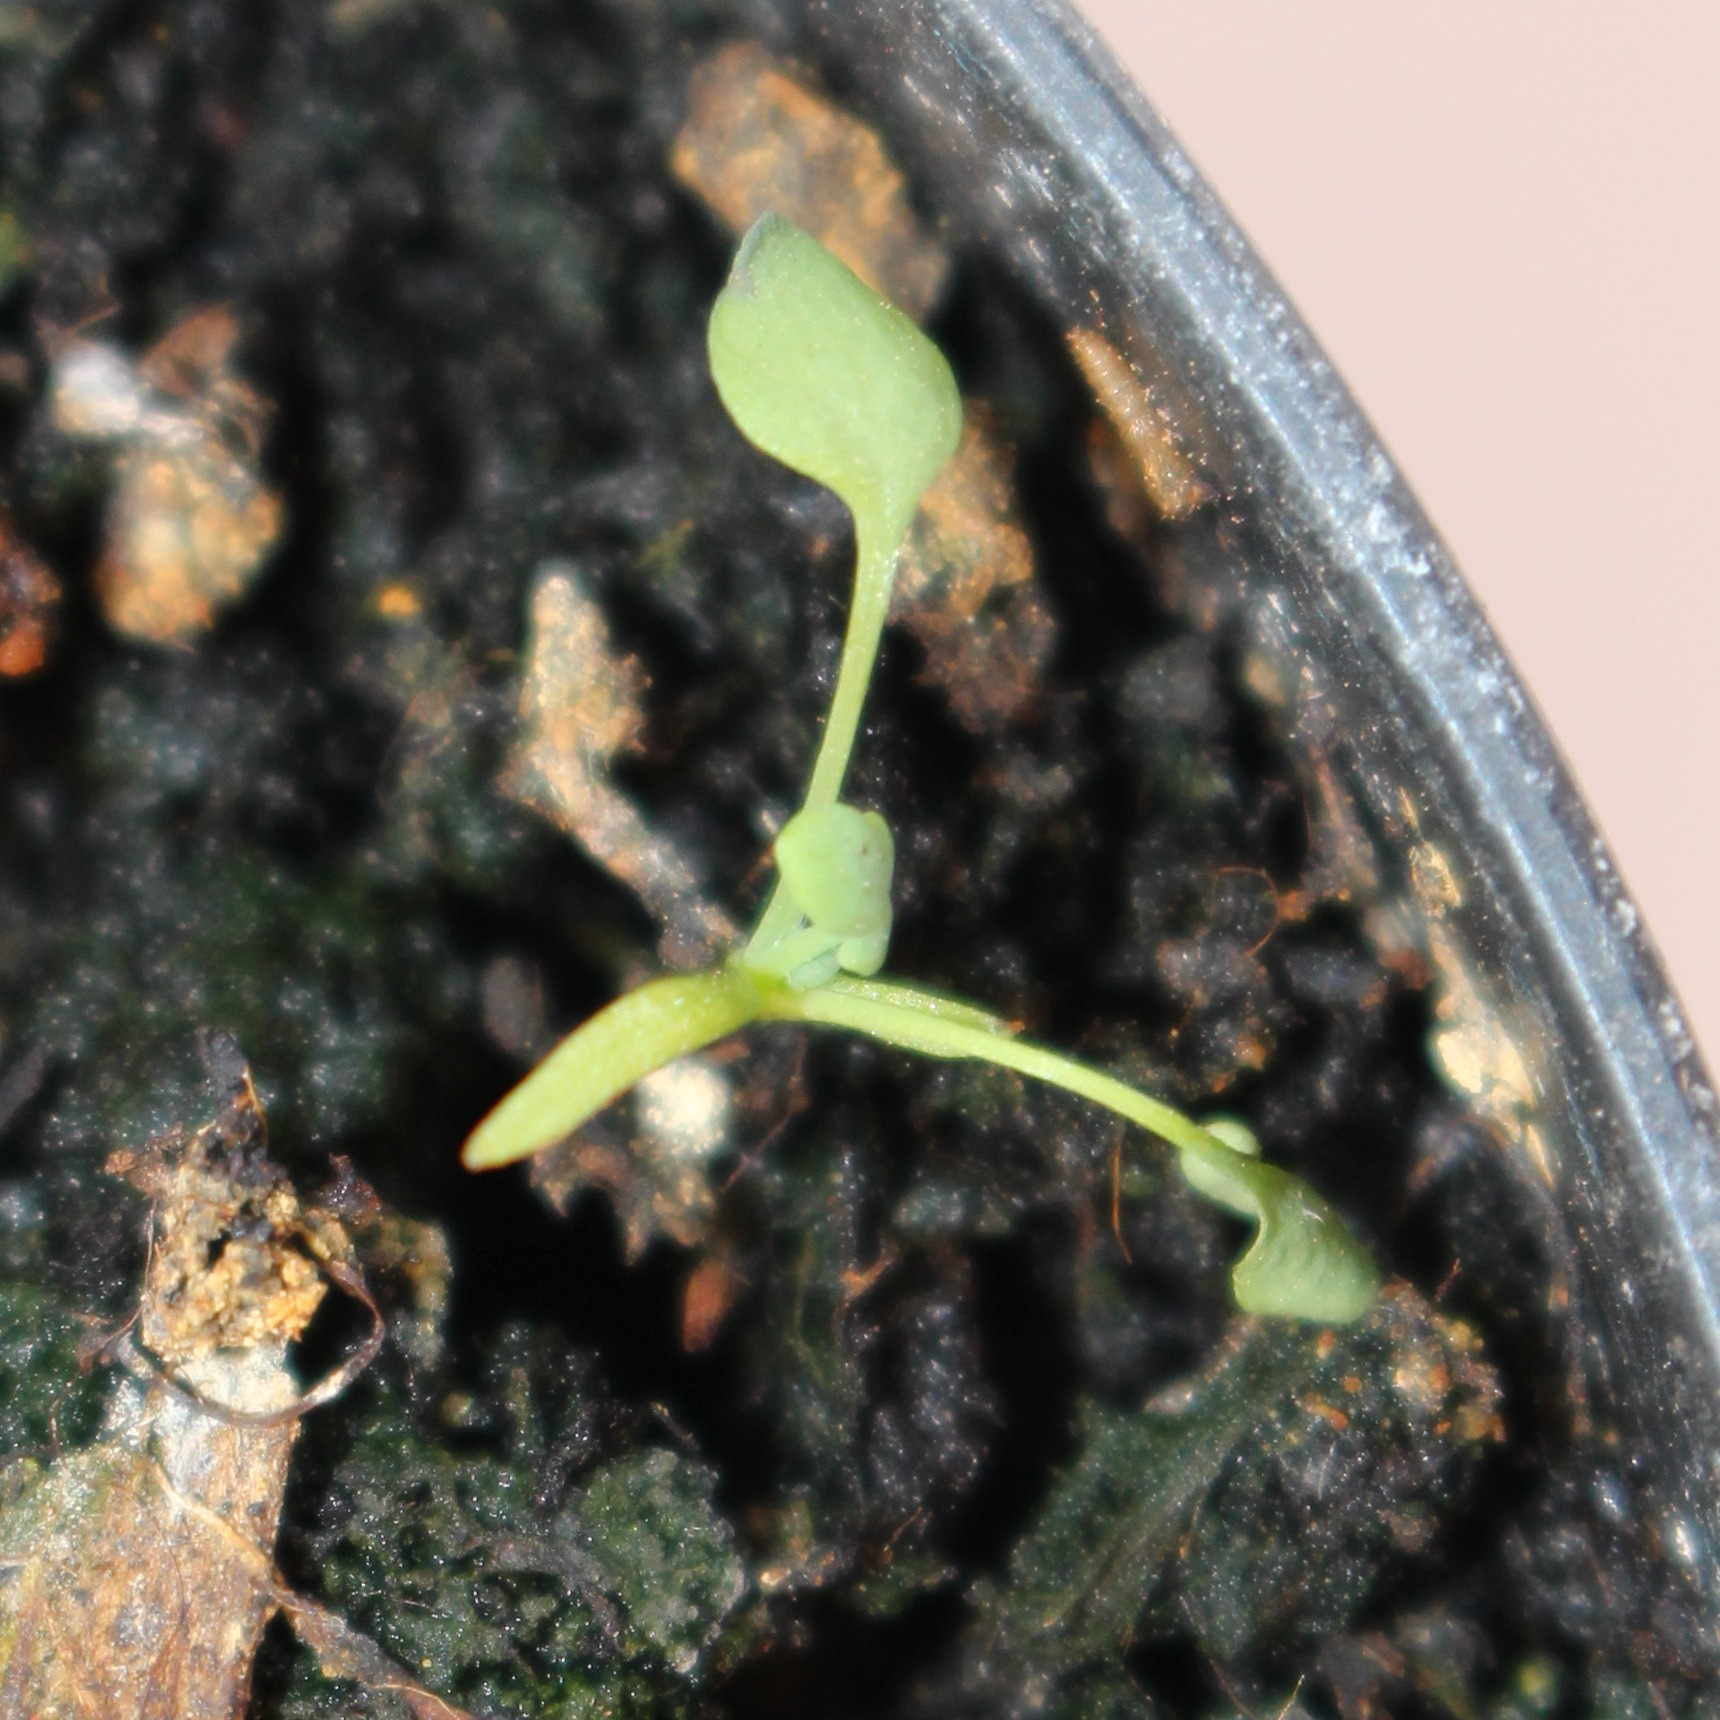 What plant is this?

Papaver rhoeas
